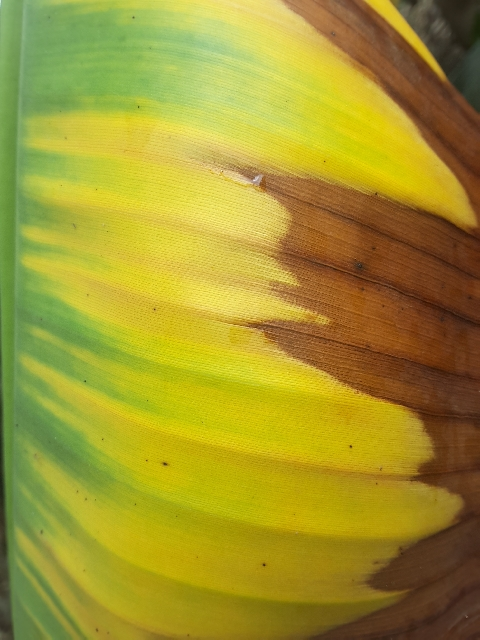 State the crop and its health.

banana, fusarium wilt race 1
